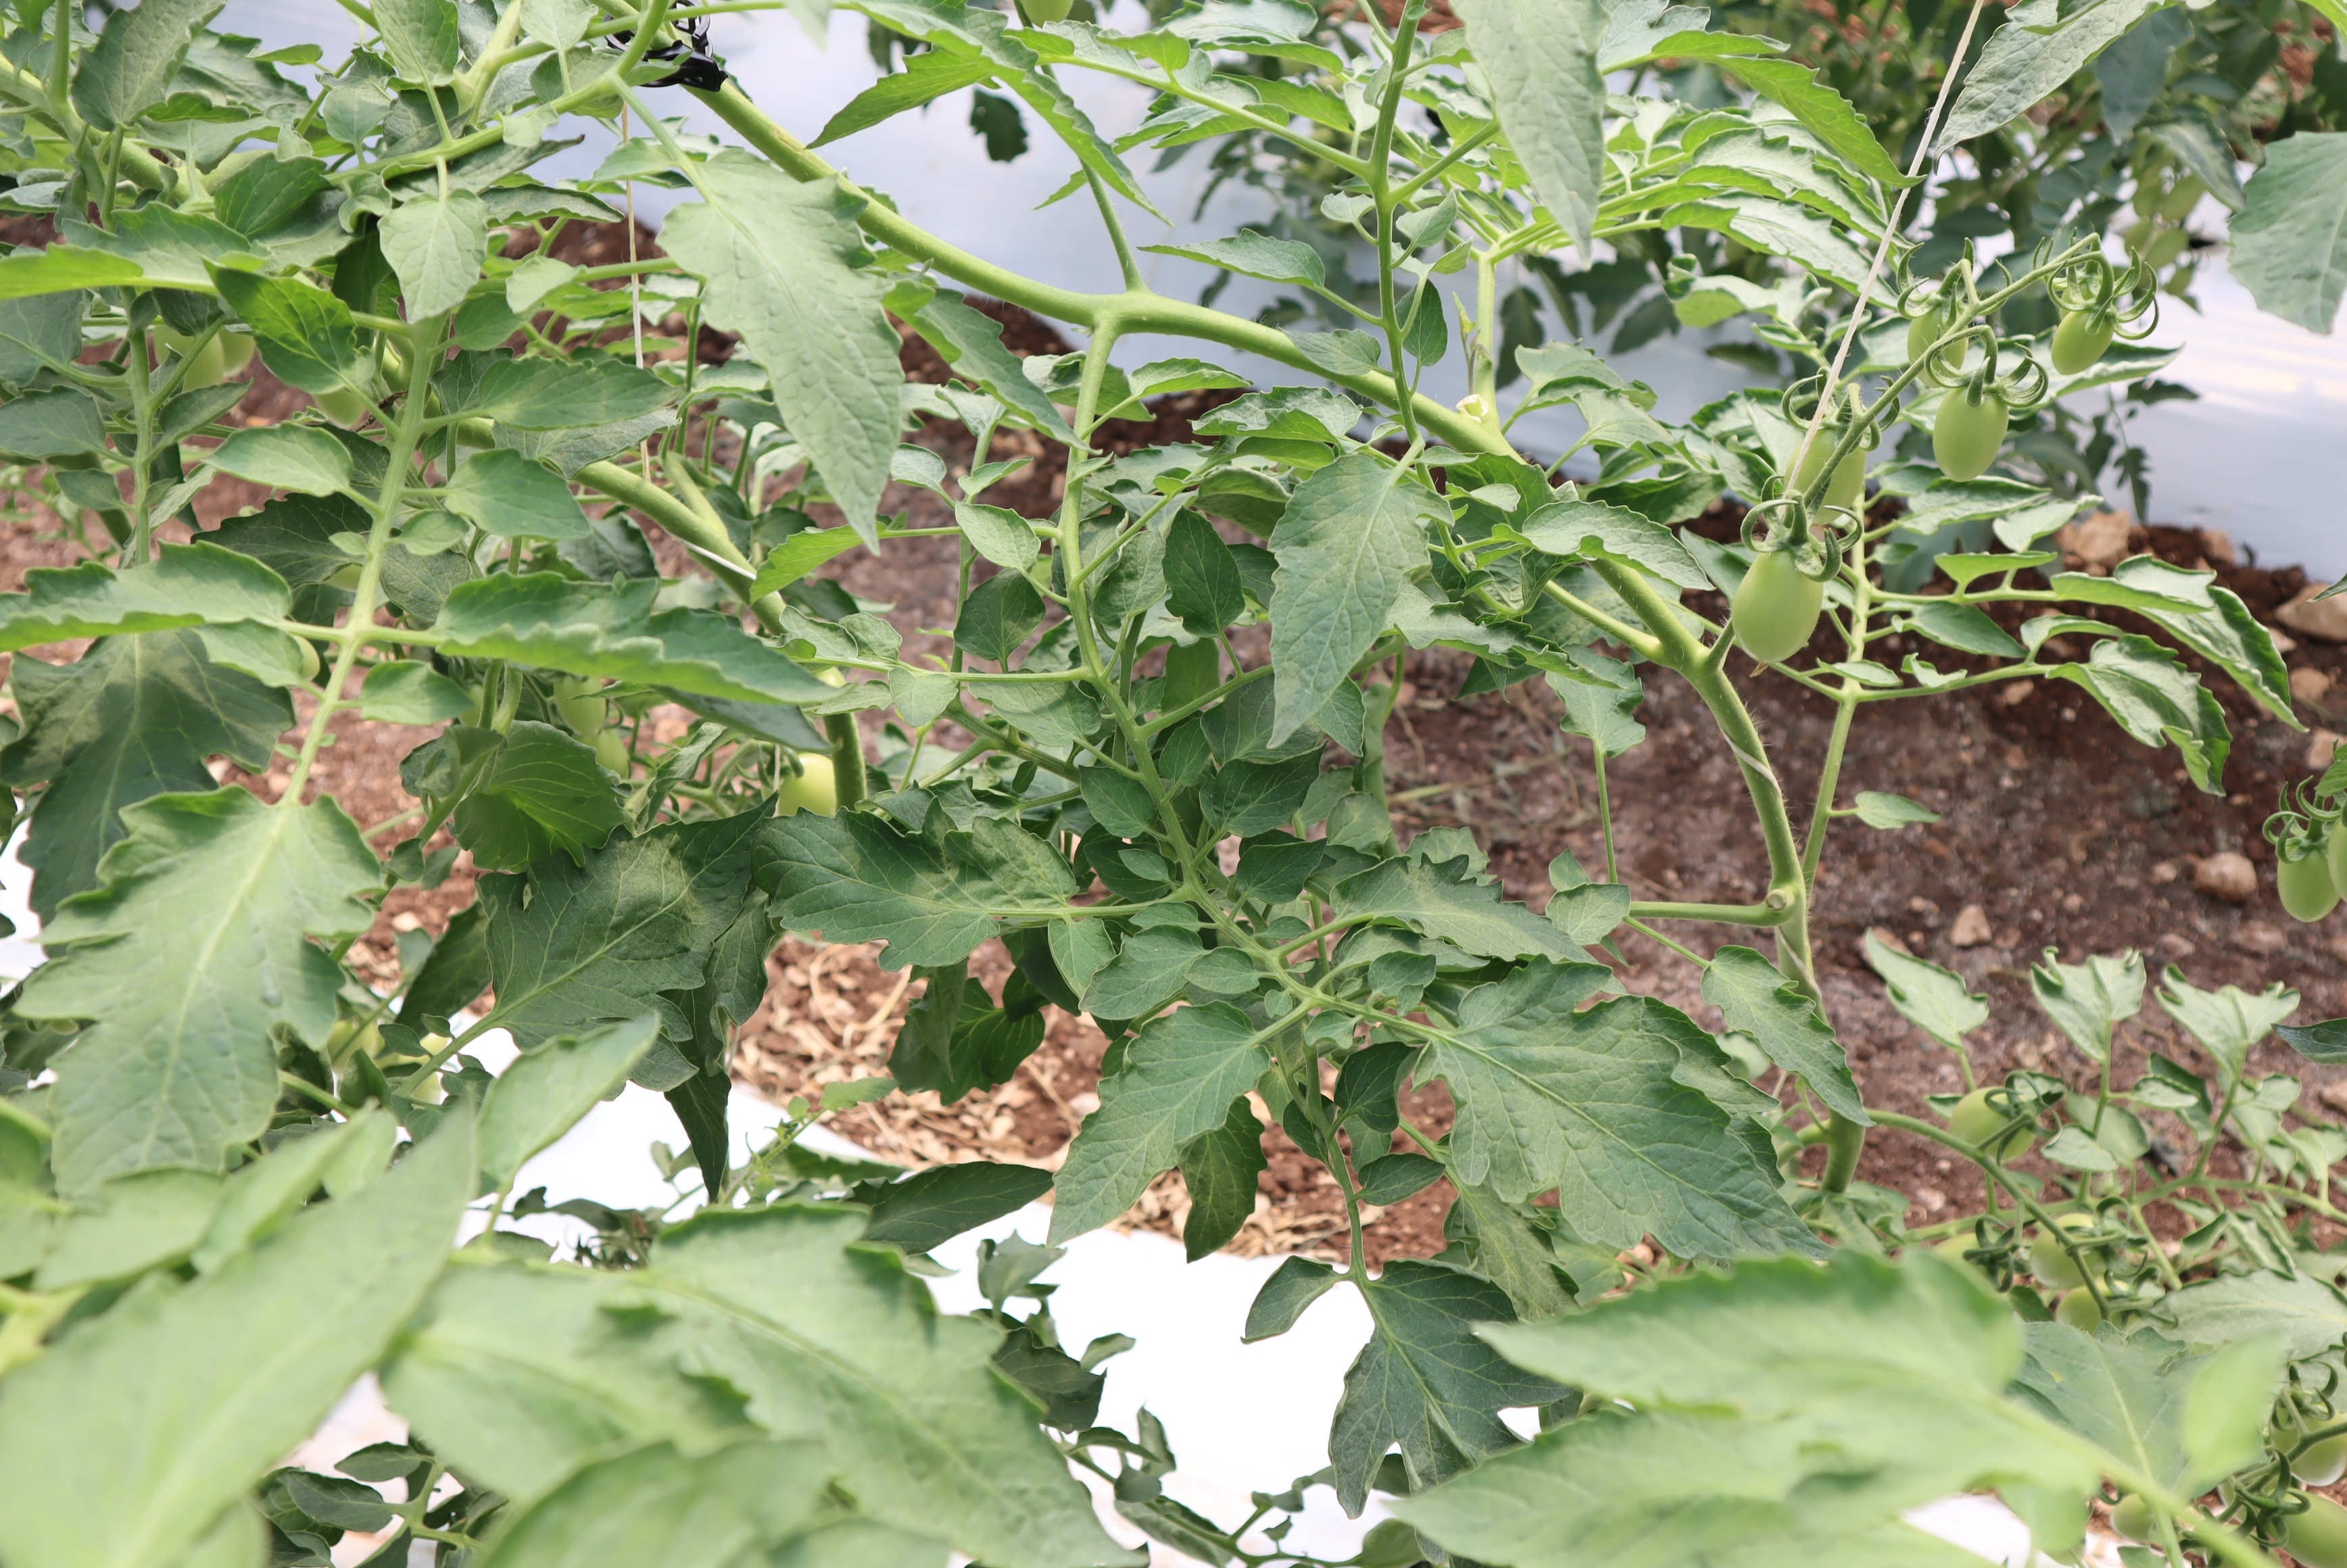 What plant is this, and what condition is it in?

tomato, healthy
